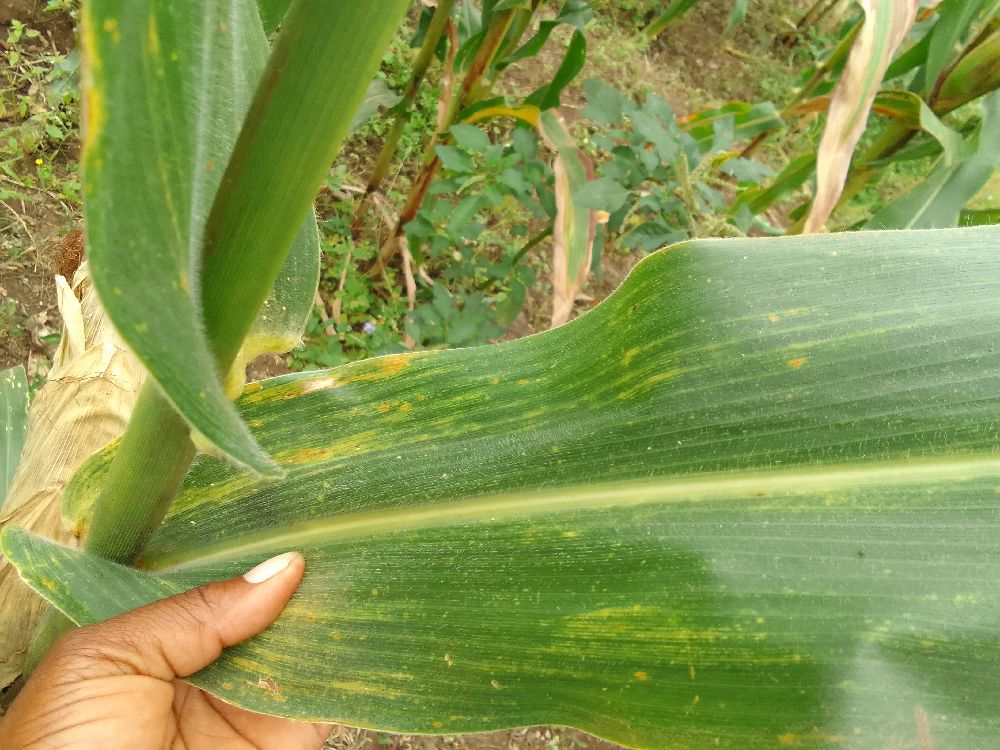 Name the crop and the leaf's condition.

maize, maize lethal necrosis
